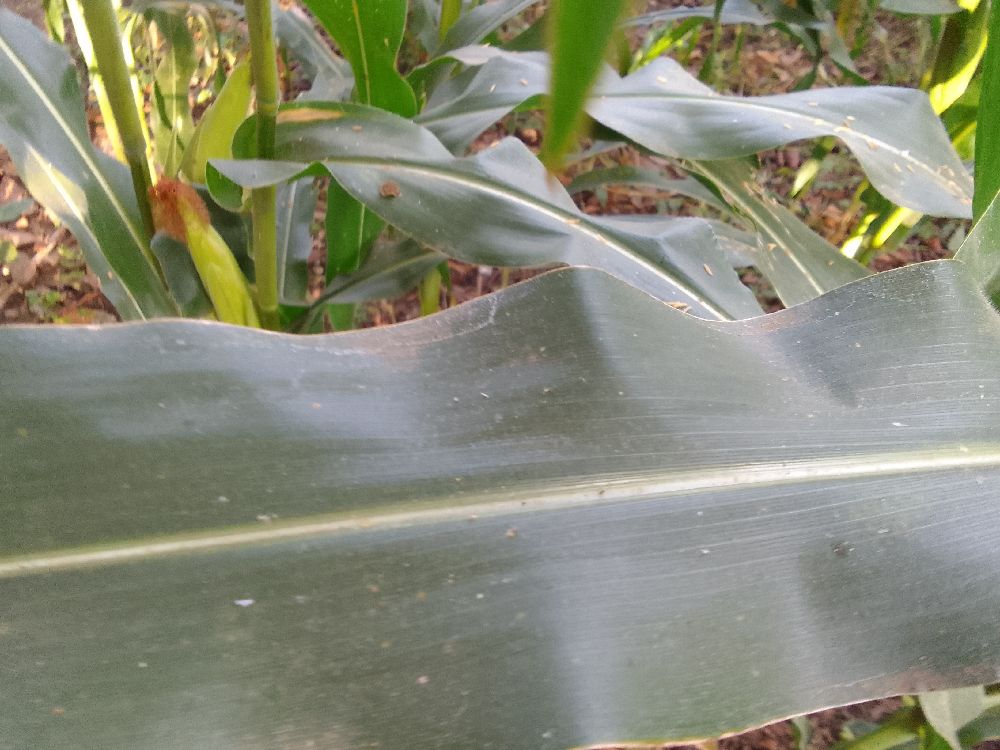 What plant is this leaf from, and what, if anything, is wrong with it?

maize, healthy
